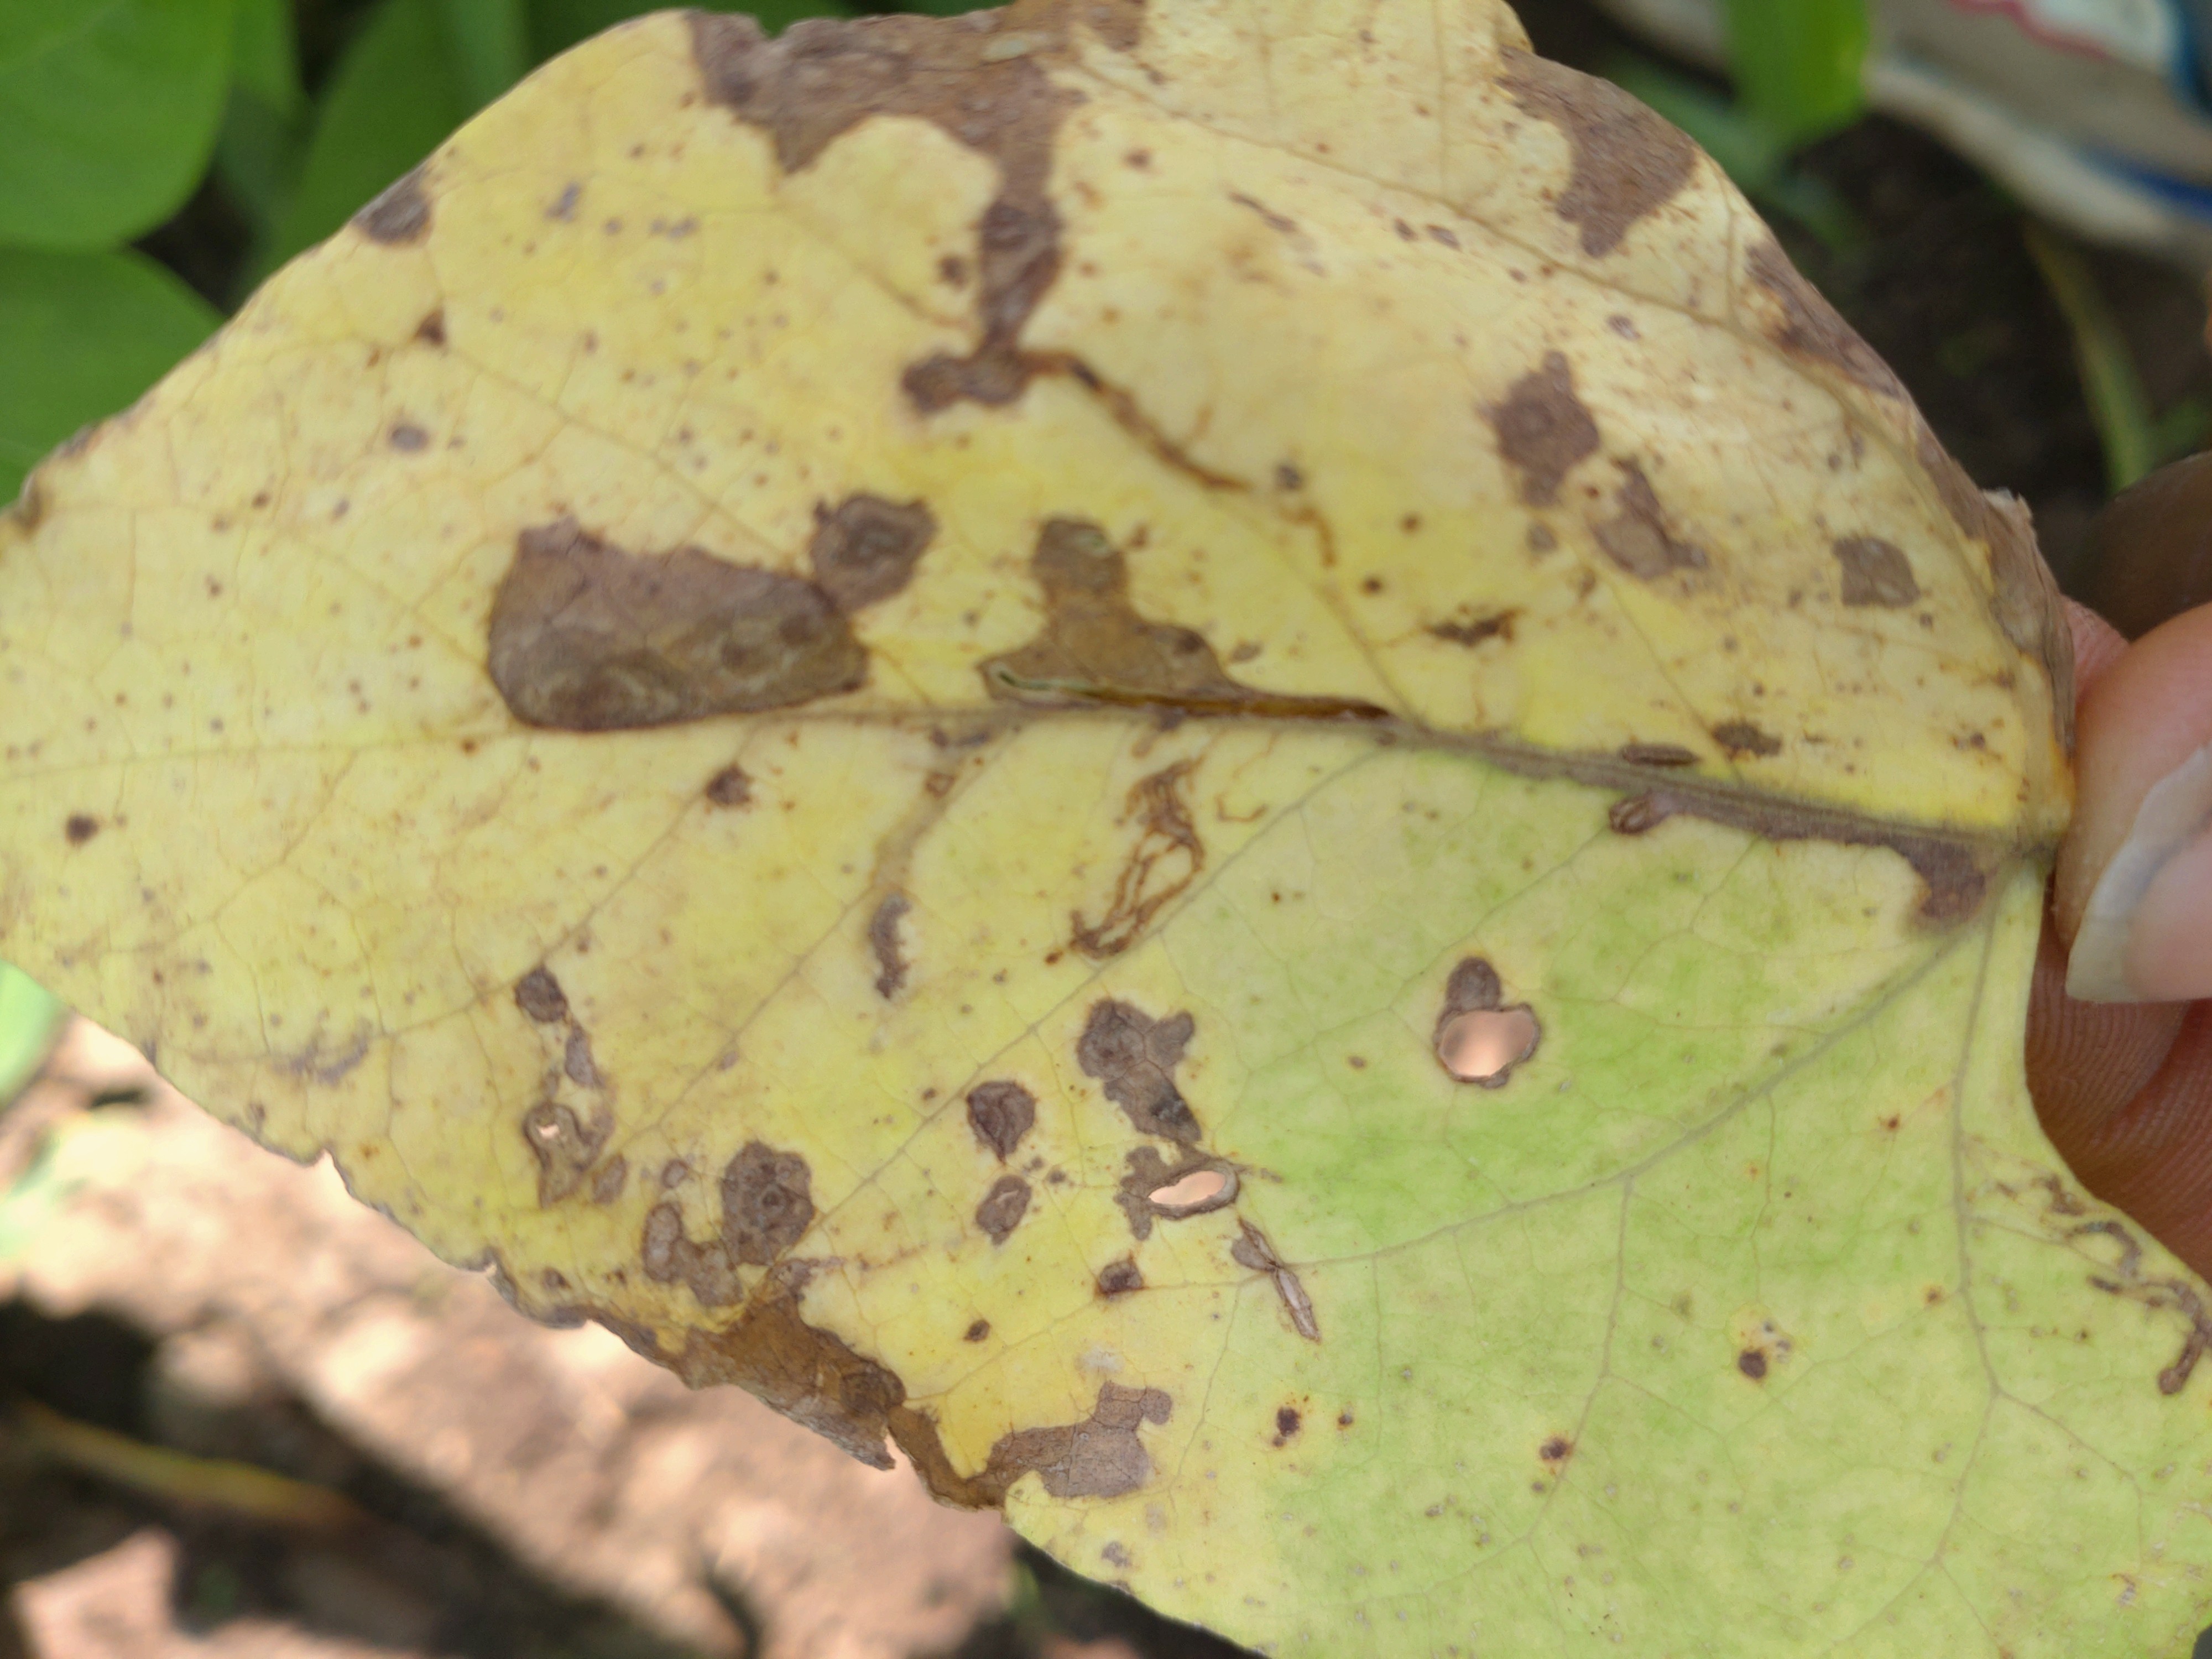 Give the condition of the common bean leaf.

anthracnose
